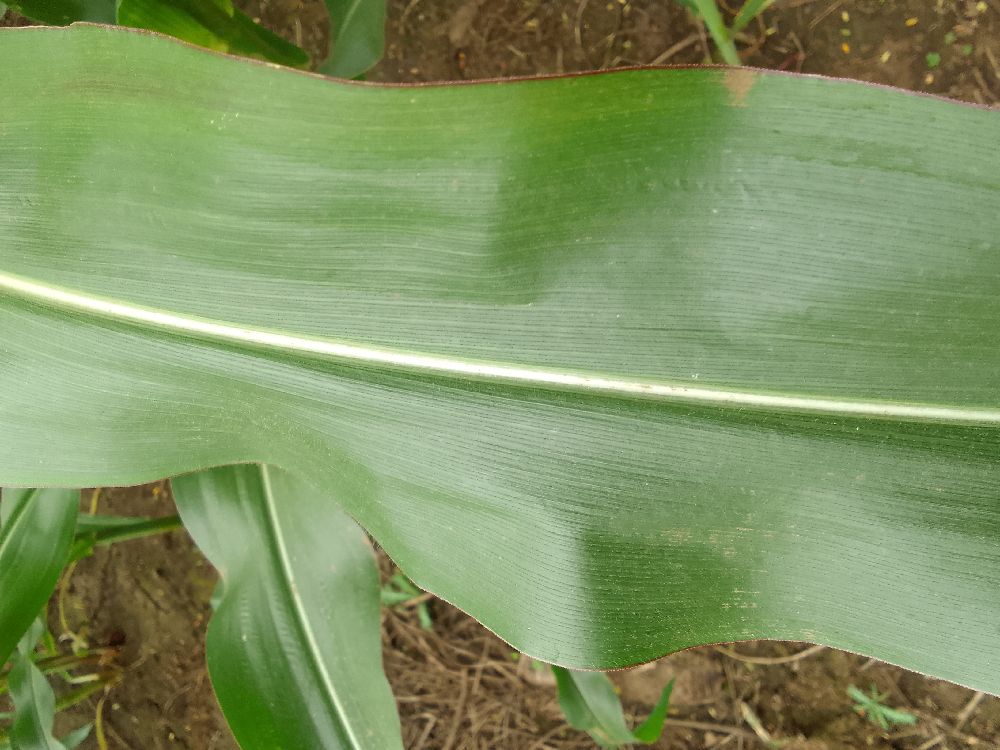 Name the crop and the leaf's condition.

maize, healthy
